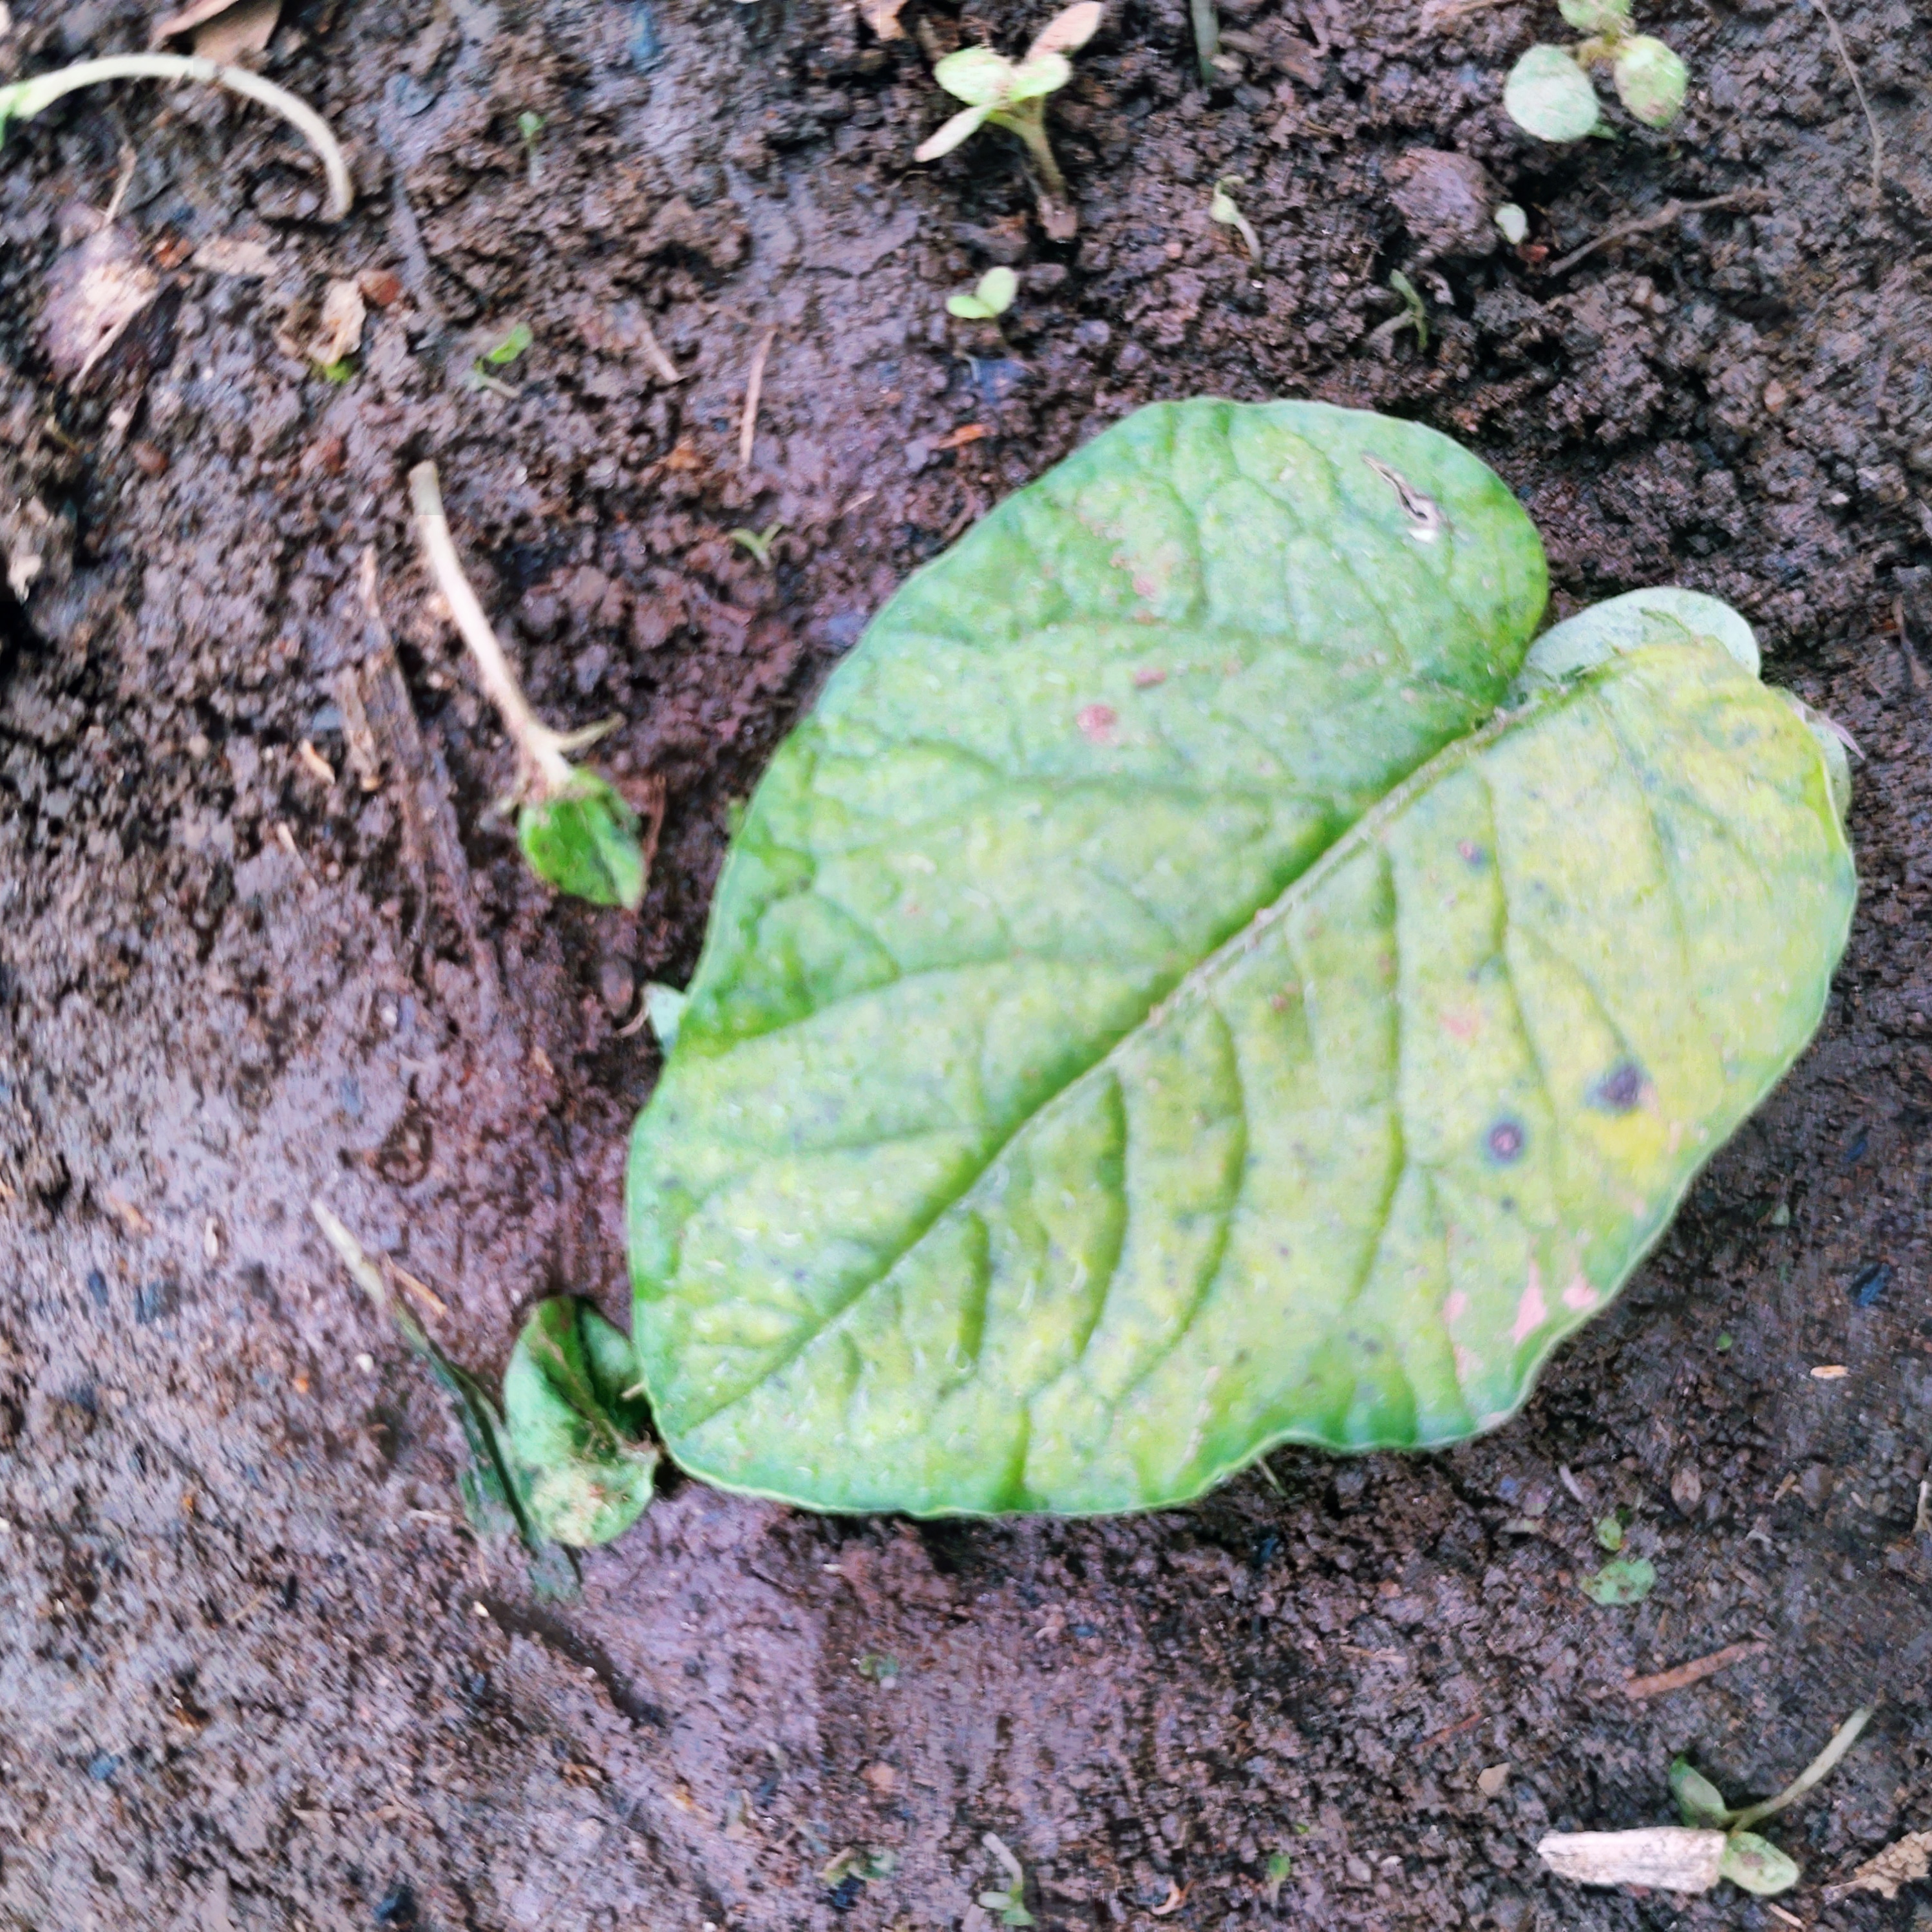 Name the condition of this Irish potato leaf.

late blight
